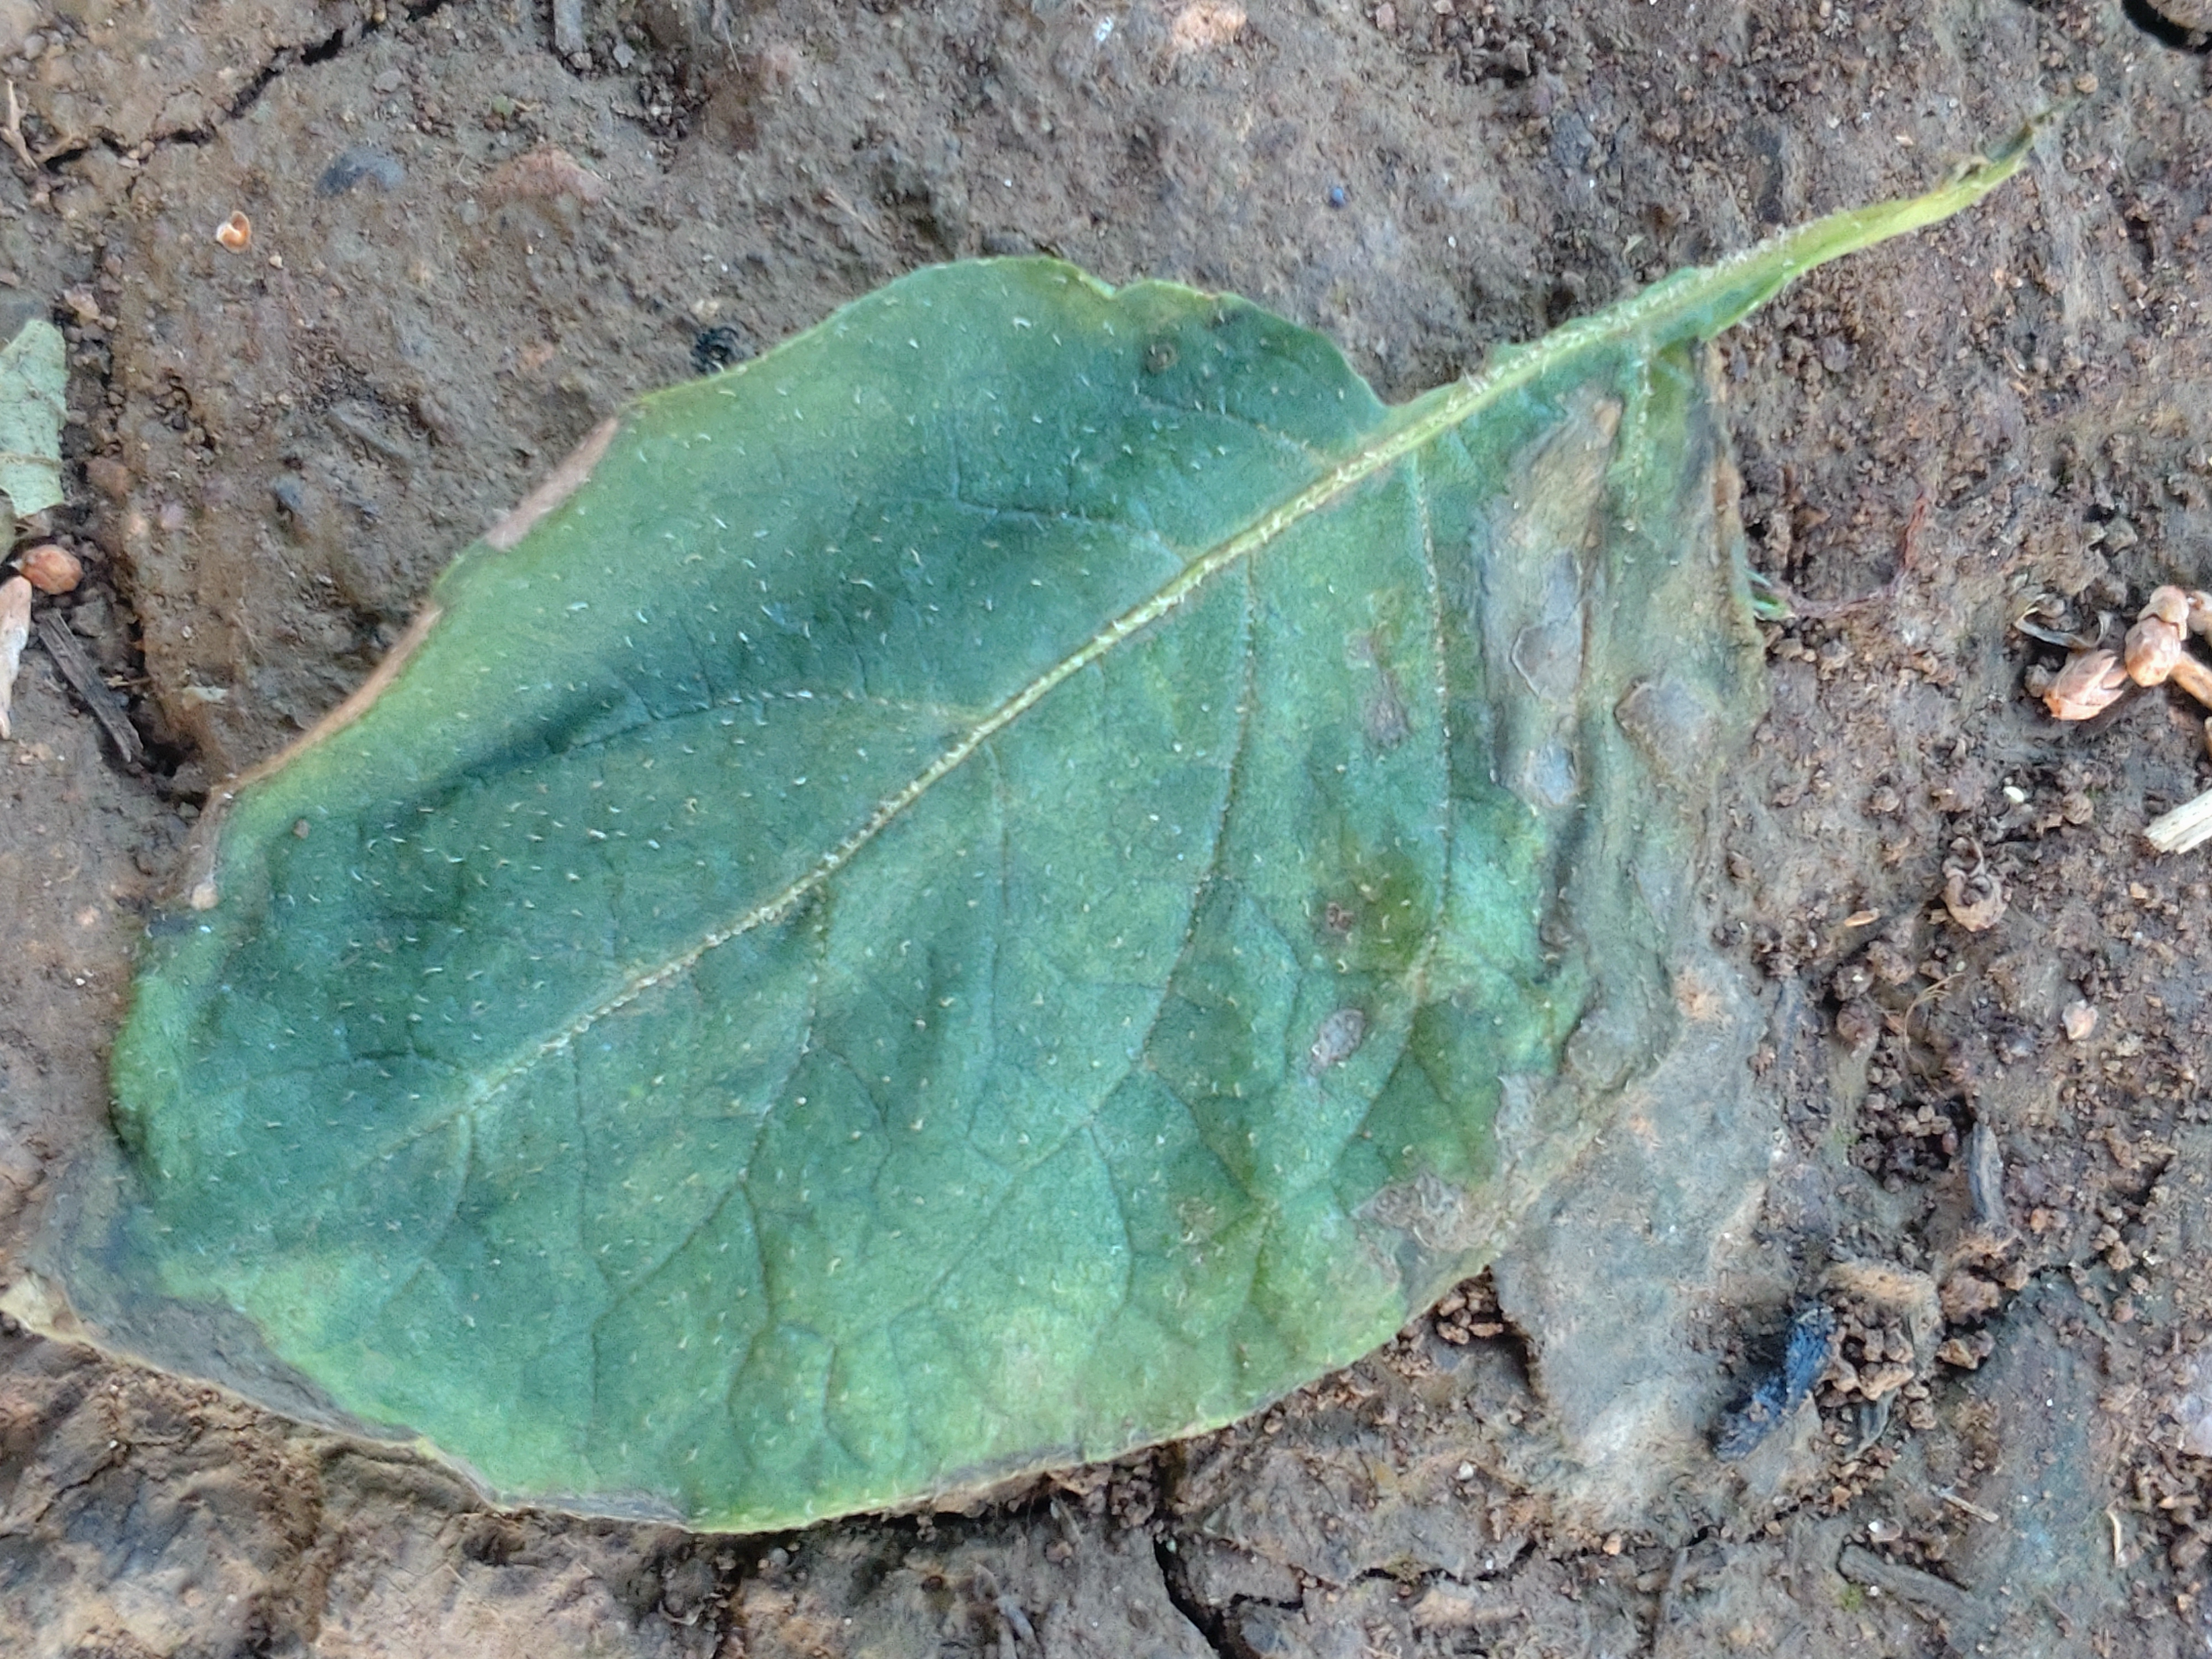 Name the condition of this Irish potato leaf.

early blight
